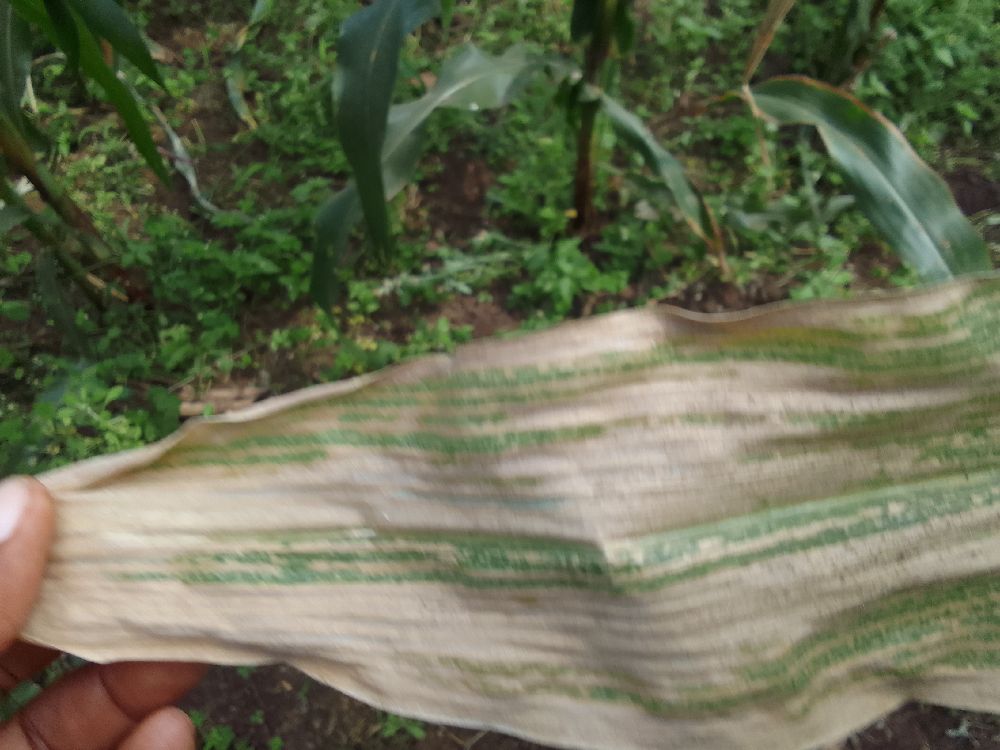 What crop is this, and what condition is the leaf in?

maize, maize lethal necrosis
